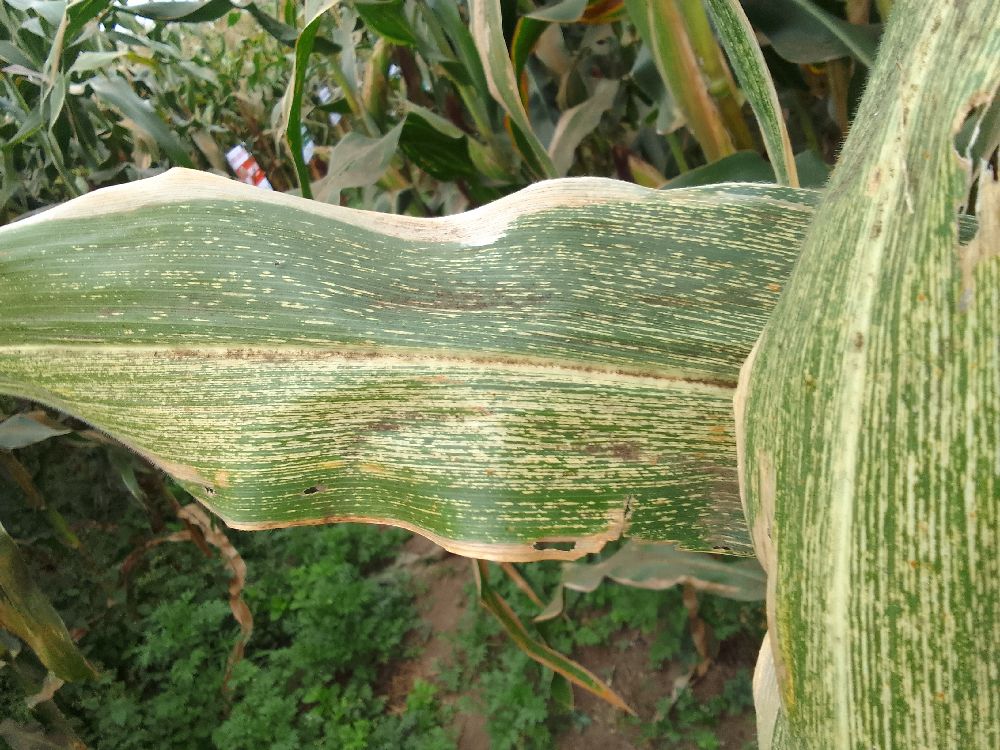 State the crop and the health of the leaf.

maize, maize streak virus
